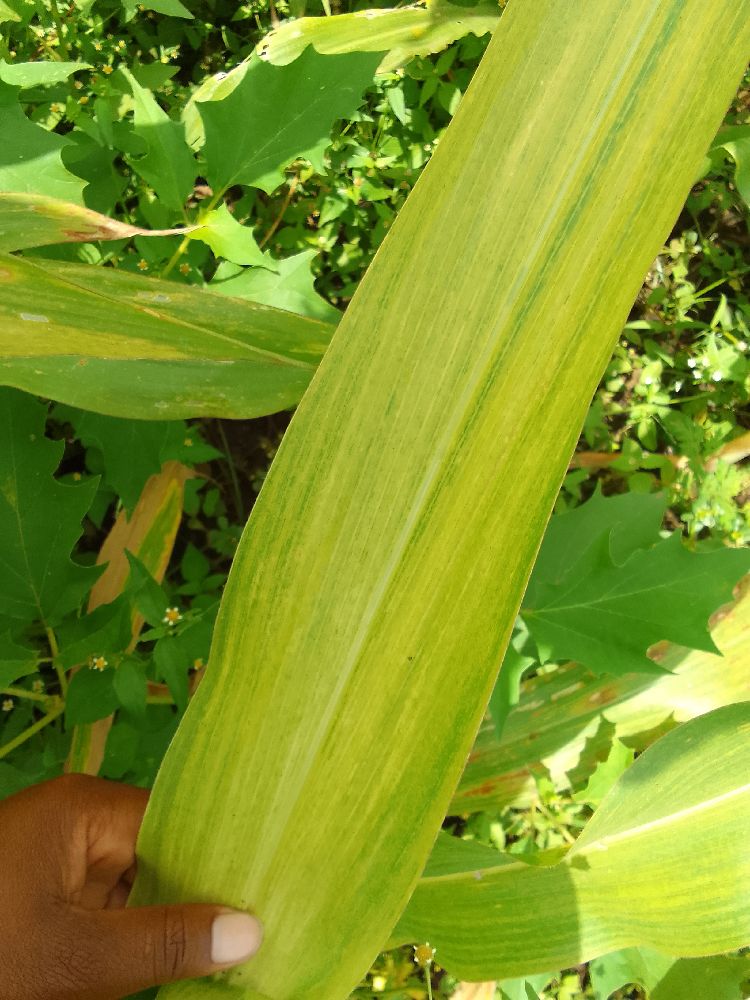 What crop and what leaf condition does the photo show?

maize, maize lethal necrosis
